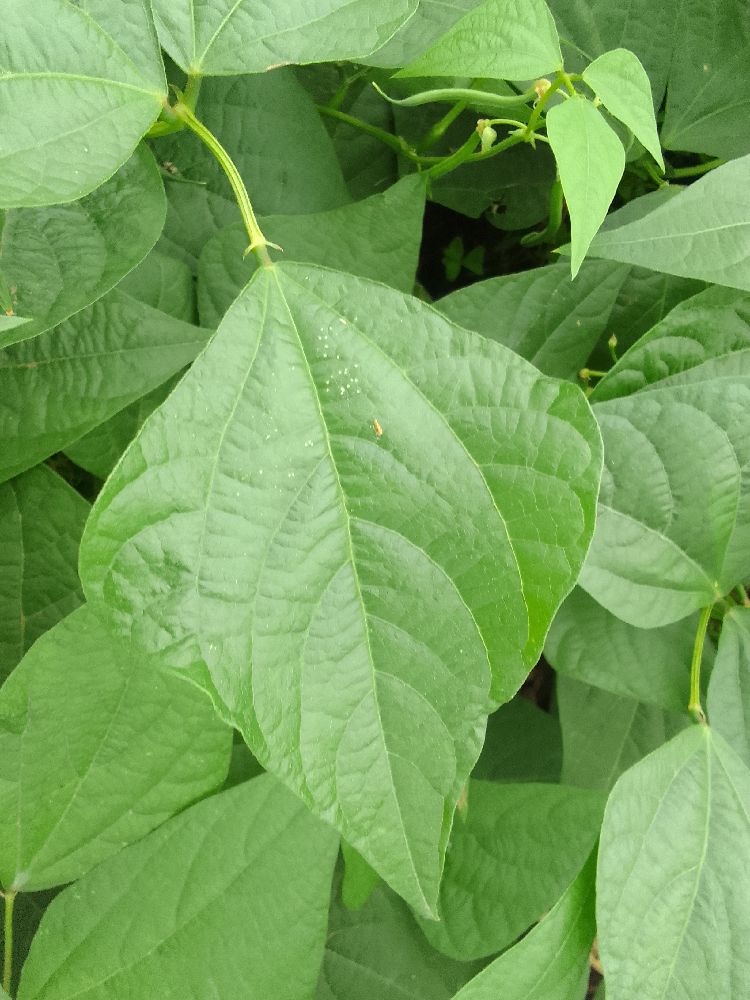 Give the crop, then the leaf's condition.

common bean, healthy
